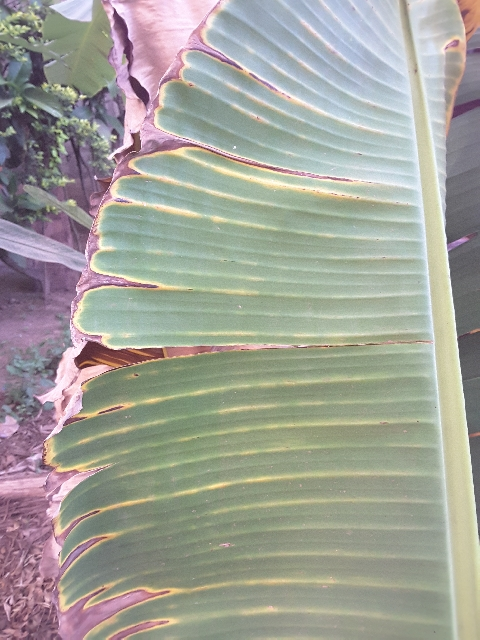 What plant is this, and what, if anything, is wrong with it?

banana, fusarium wilt race 1
